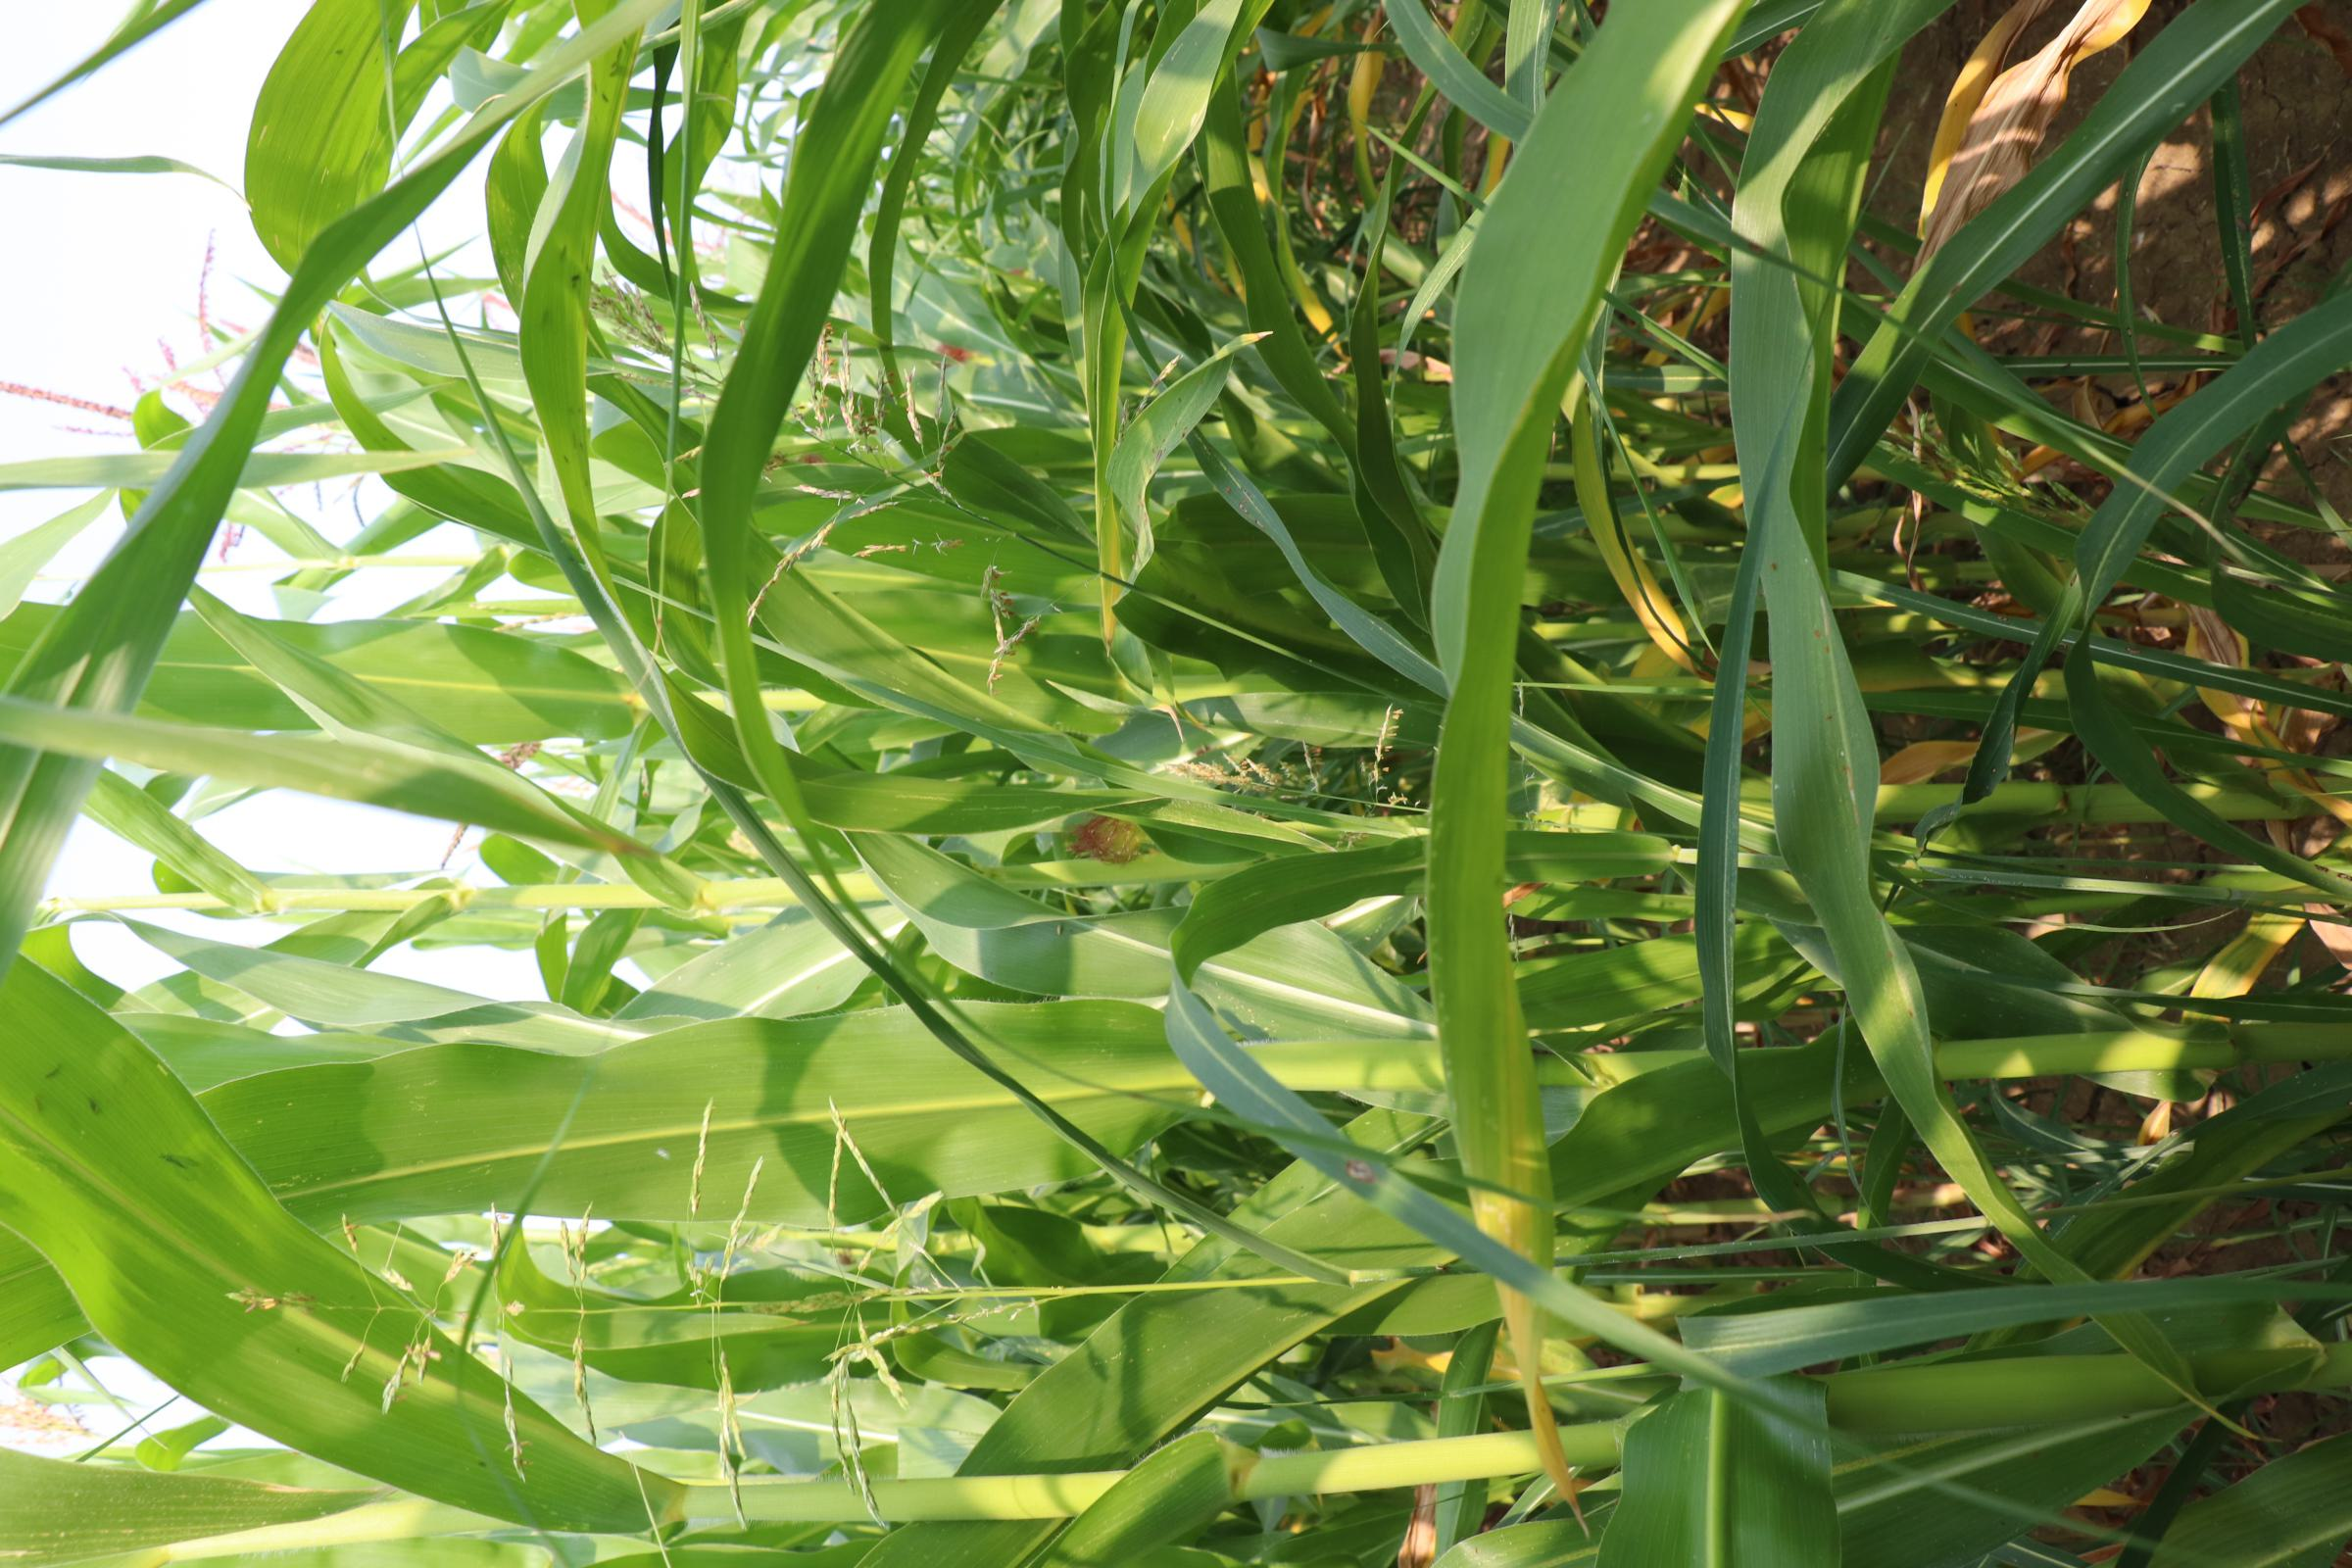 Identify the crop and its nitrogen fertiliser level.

maize, no added nitrogen
